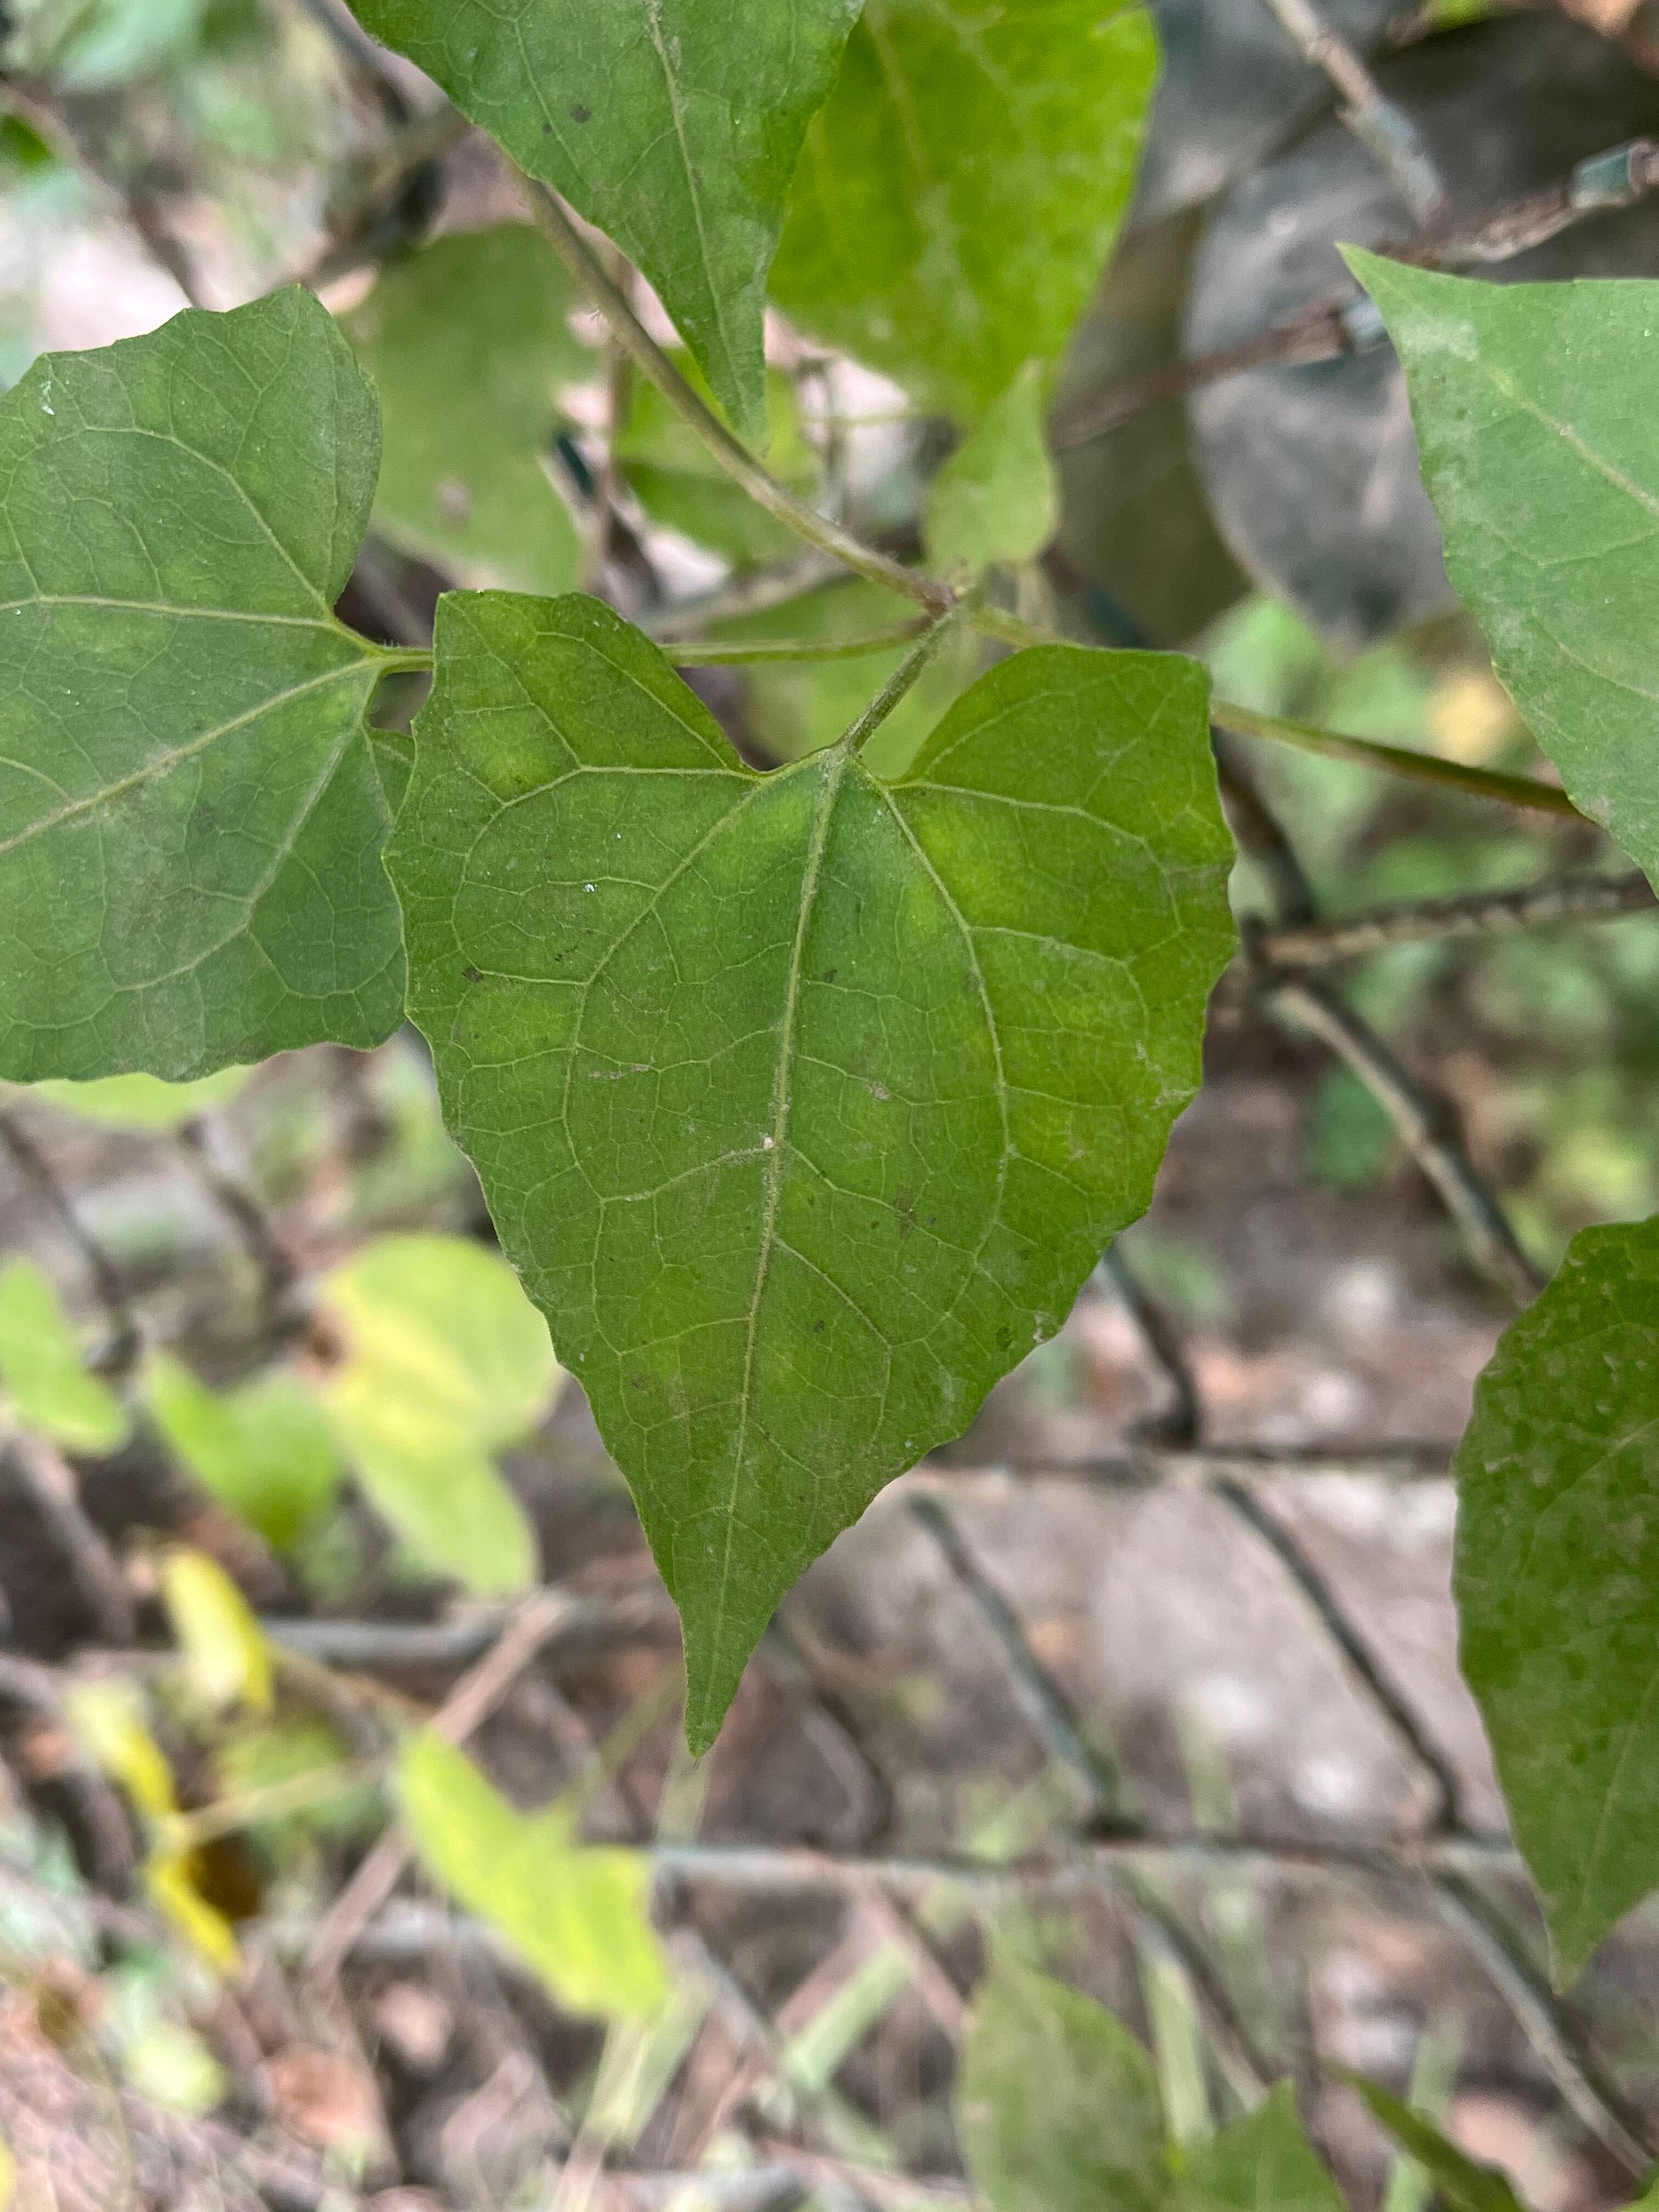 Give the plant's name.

bitter vine
